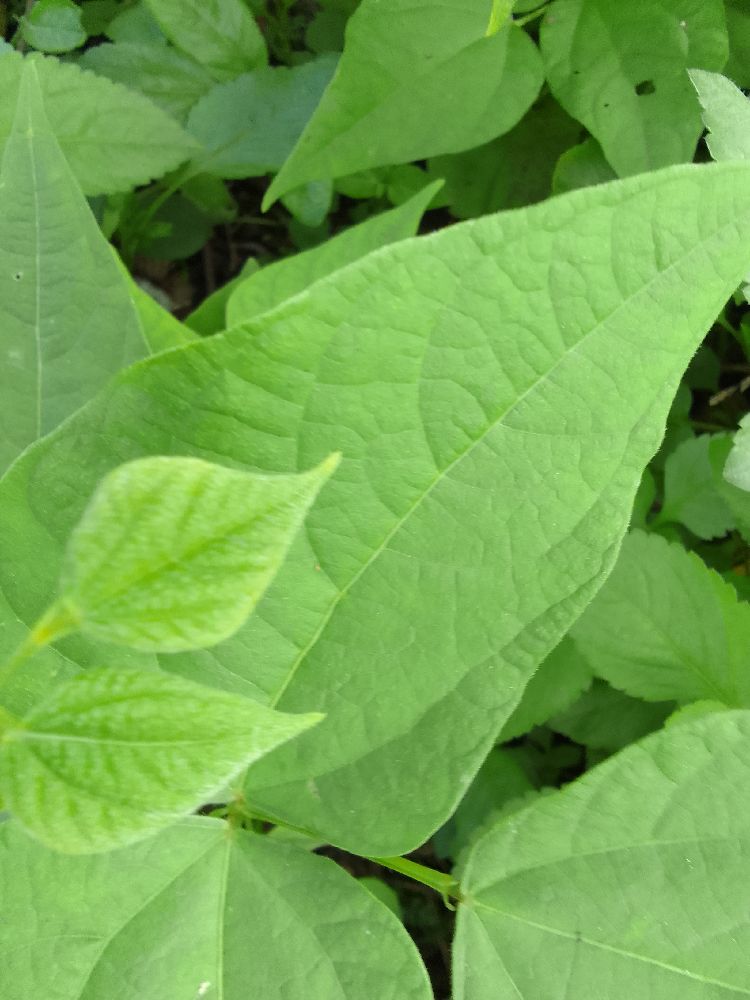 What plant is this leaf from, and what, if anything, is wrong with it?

common bean, healthy
